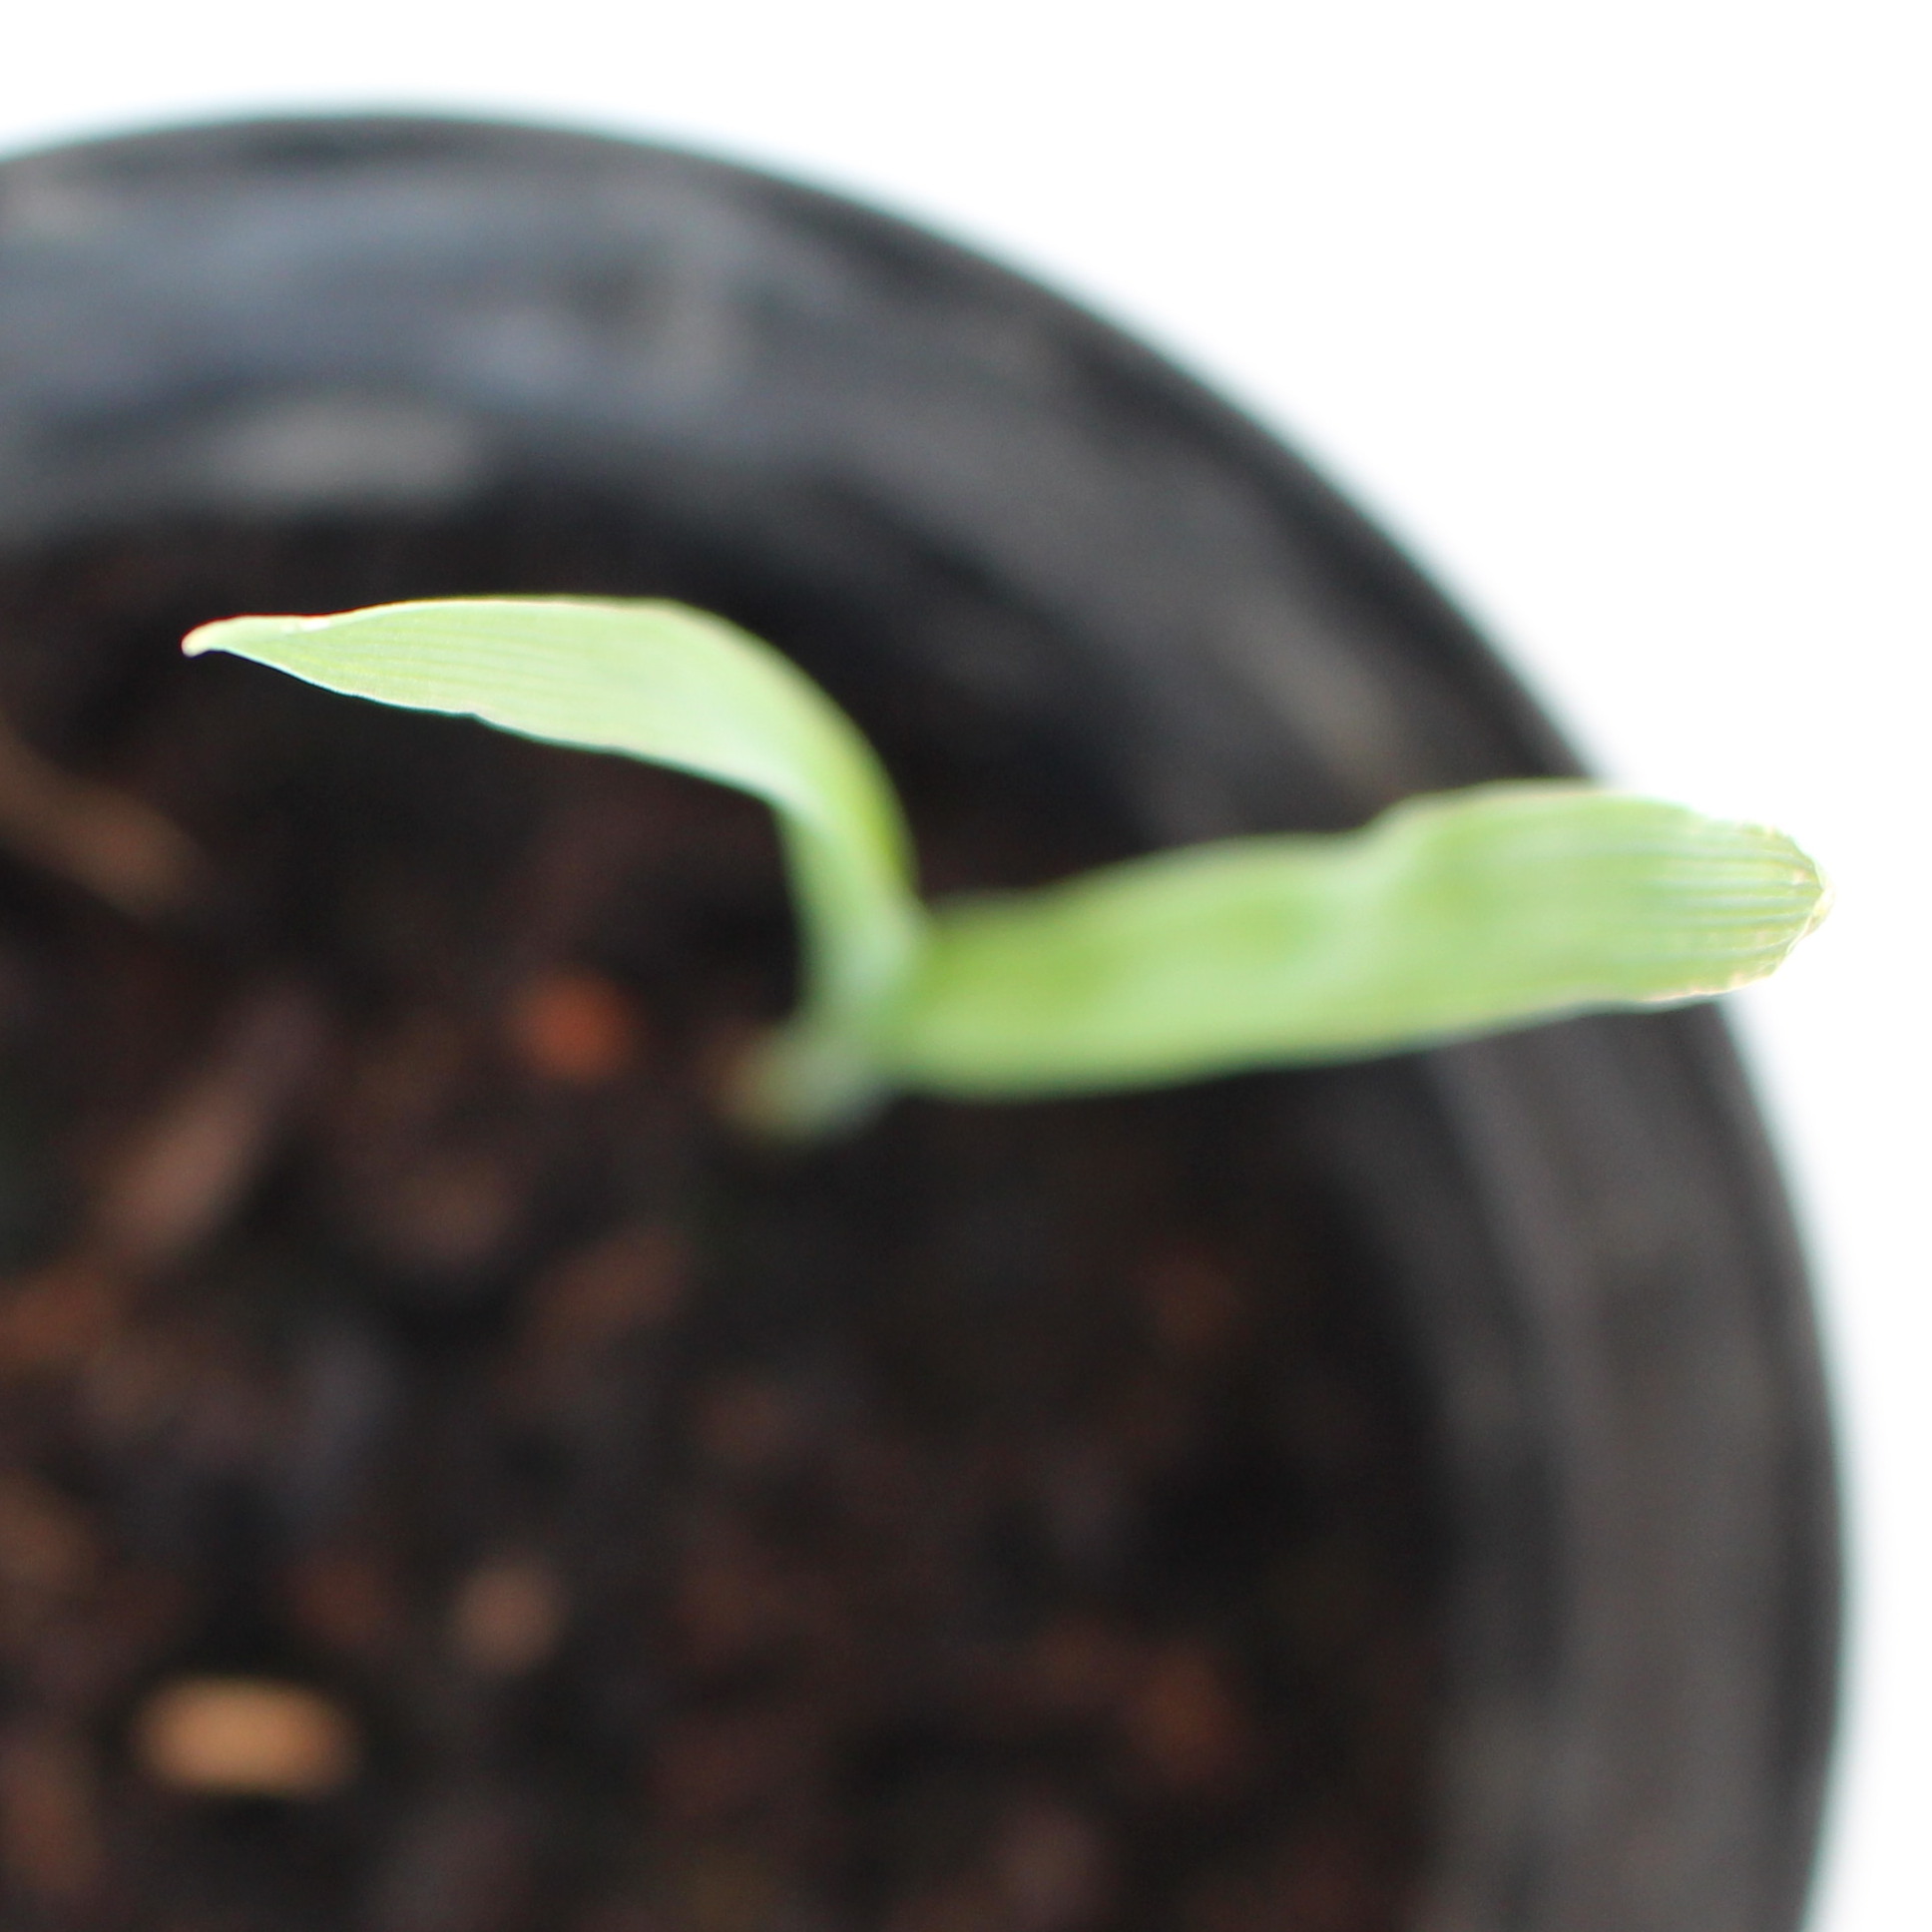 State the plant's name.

Avena sterilis
